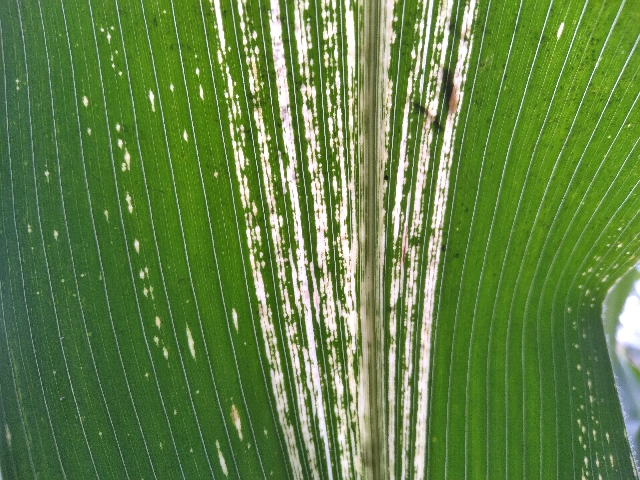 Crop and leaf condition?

maize, maize streak virus
